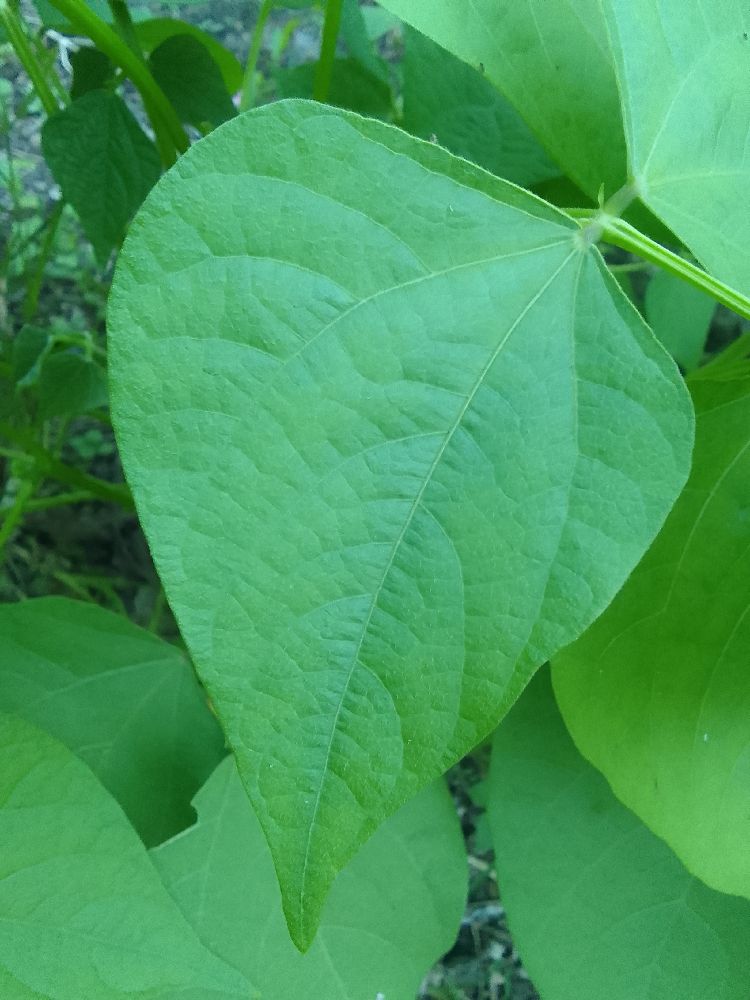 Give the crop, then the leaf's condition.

common bean, healthy
